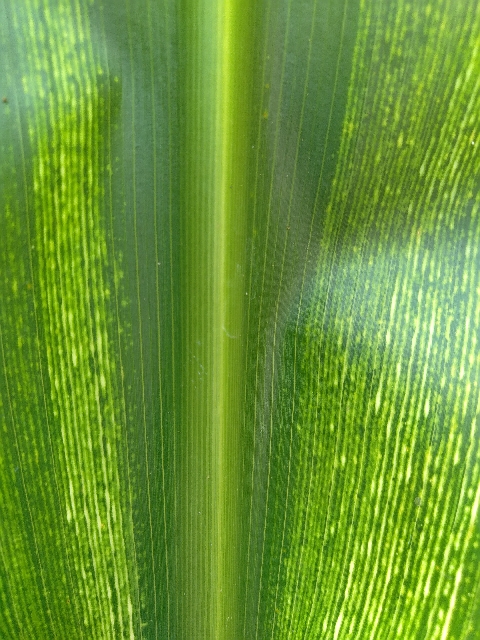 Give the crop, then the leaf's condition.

maize, maize streak virus
